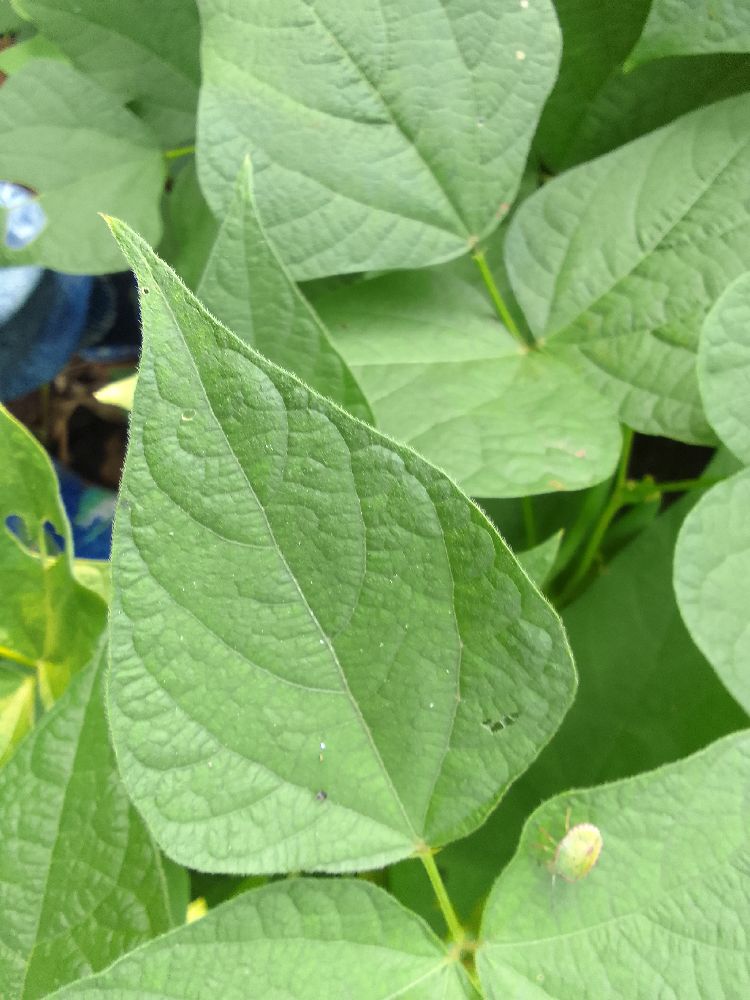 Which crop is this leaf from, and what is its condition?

common bean, healthy
